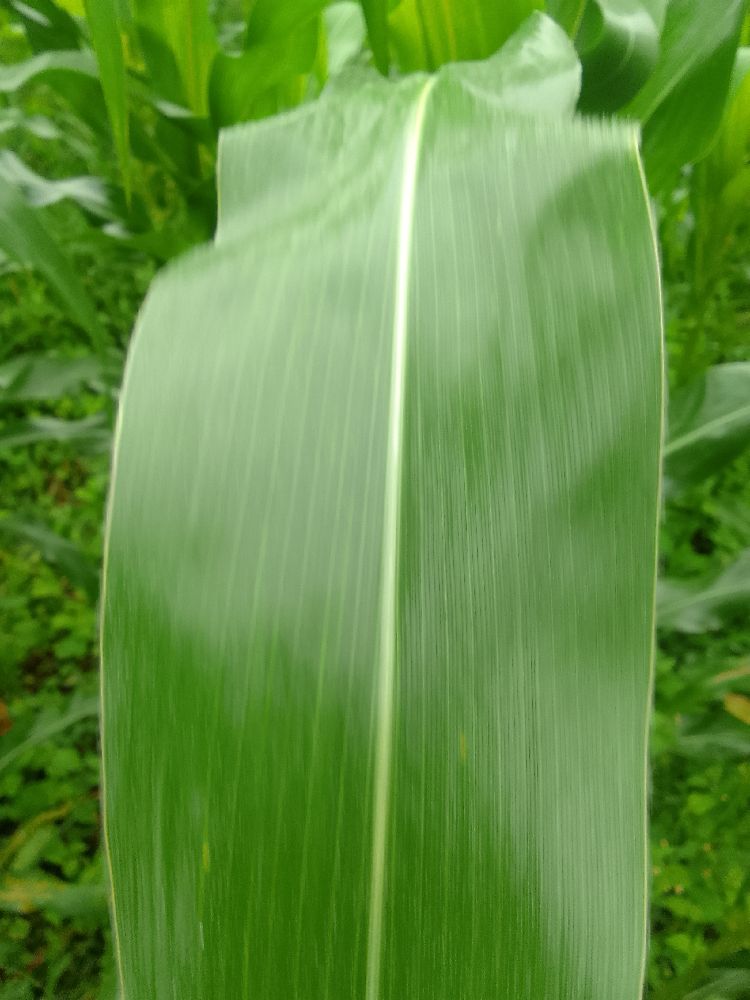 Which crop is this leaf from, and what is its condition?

maize, healthy
